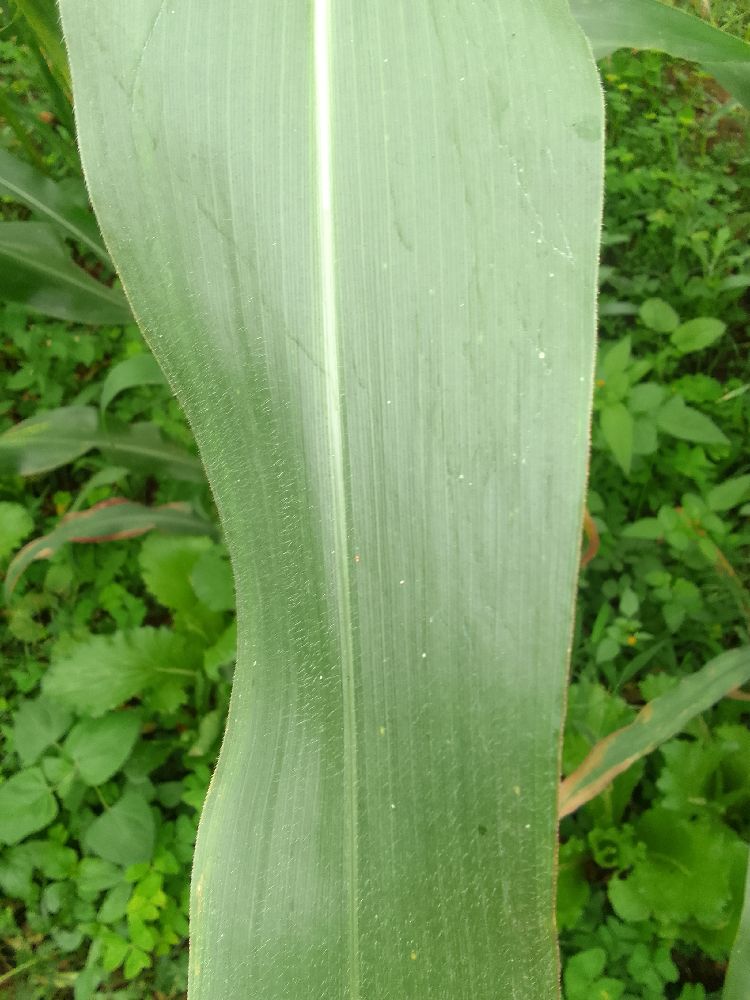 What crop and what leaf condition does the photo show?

maize, healthy
